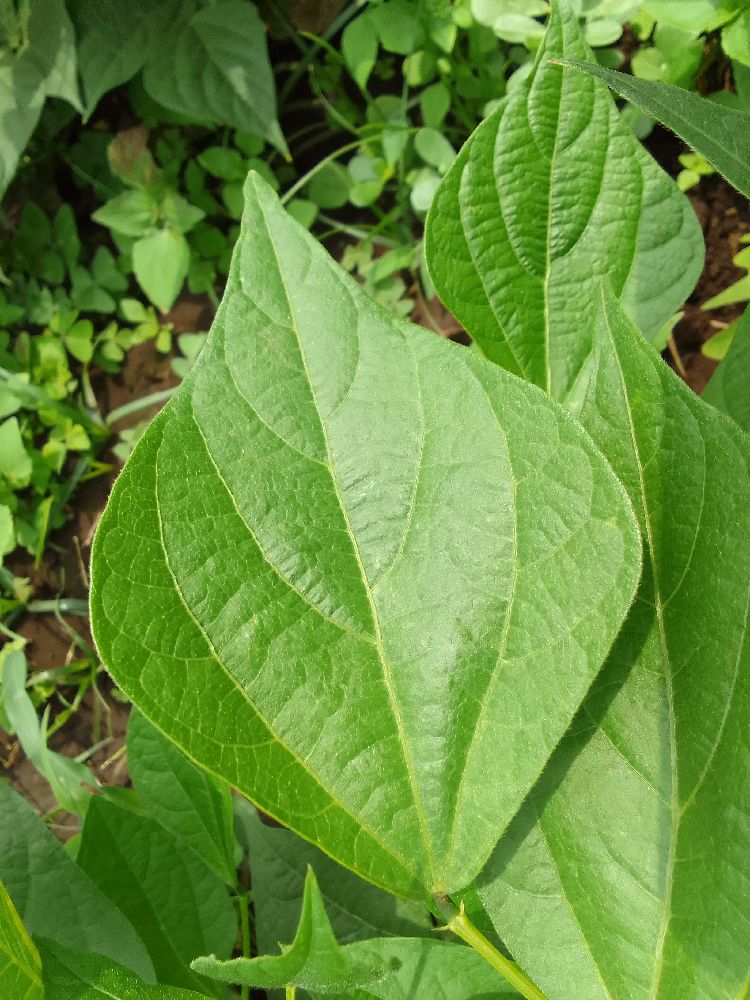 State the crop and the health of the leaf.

common bean, healthy
